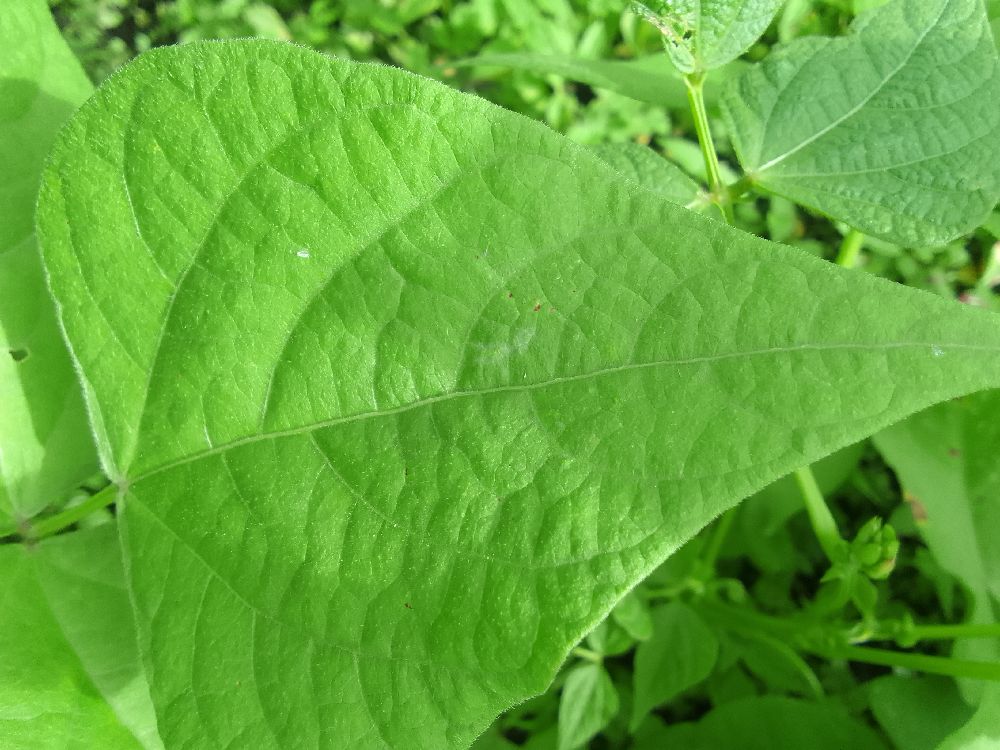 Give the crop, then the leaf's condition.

common bean, healthy
